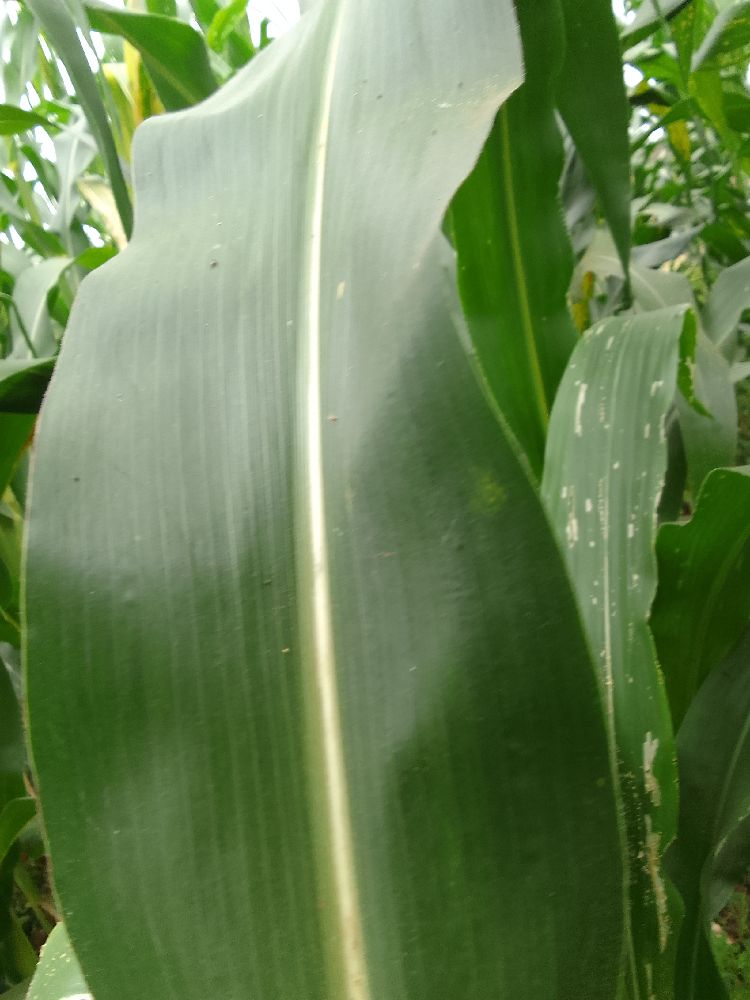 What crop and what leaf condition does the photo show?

maize, healthy
